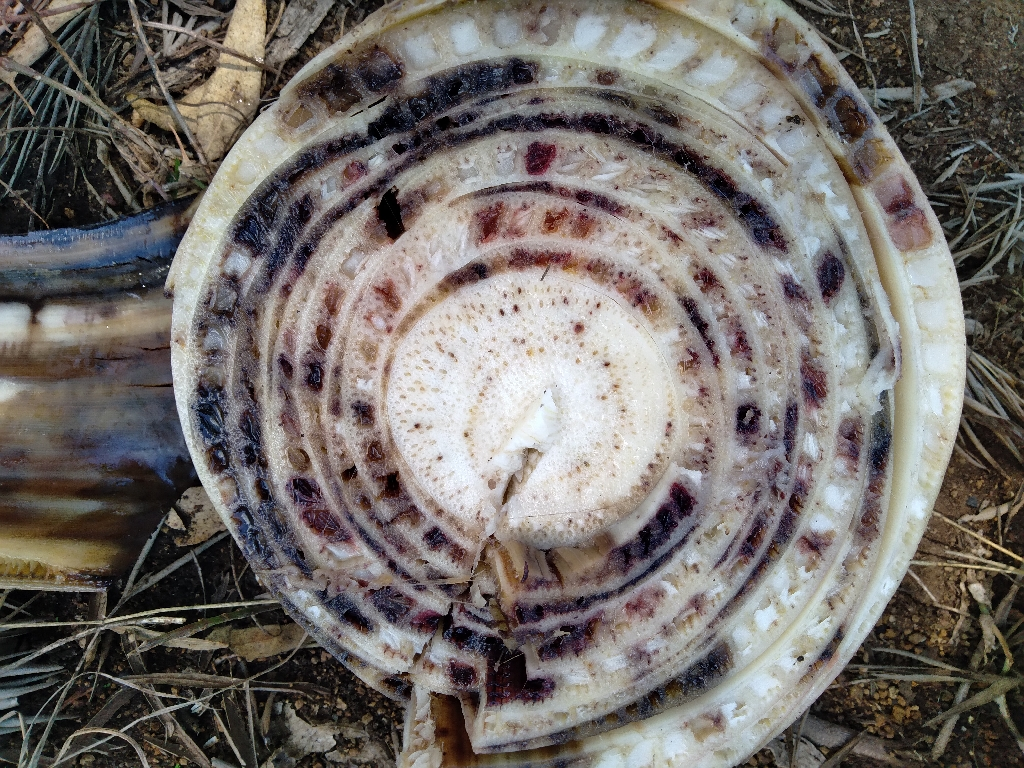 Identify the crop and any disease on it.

banana, fusarium wilt race 1
